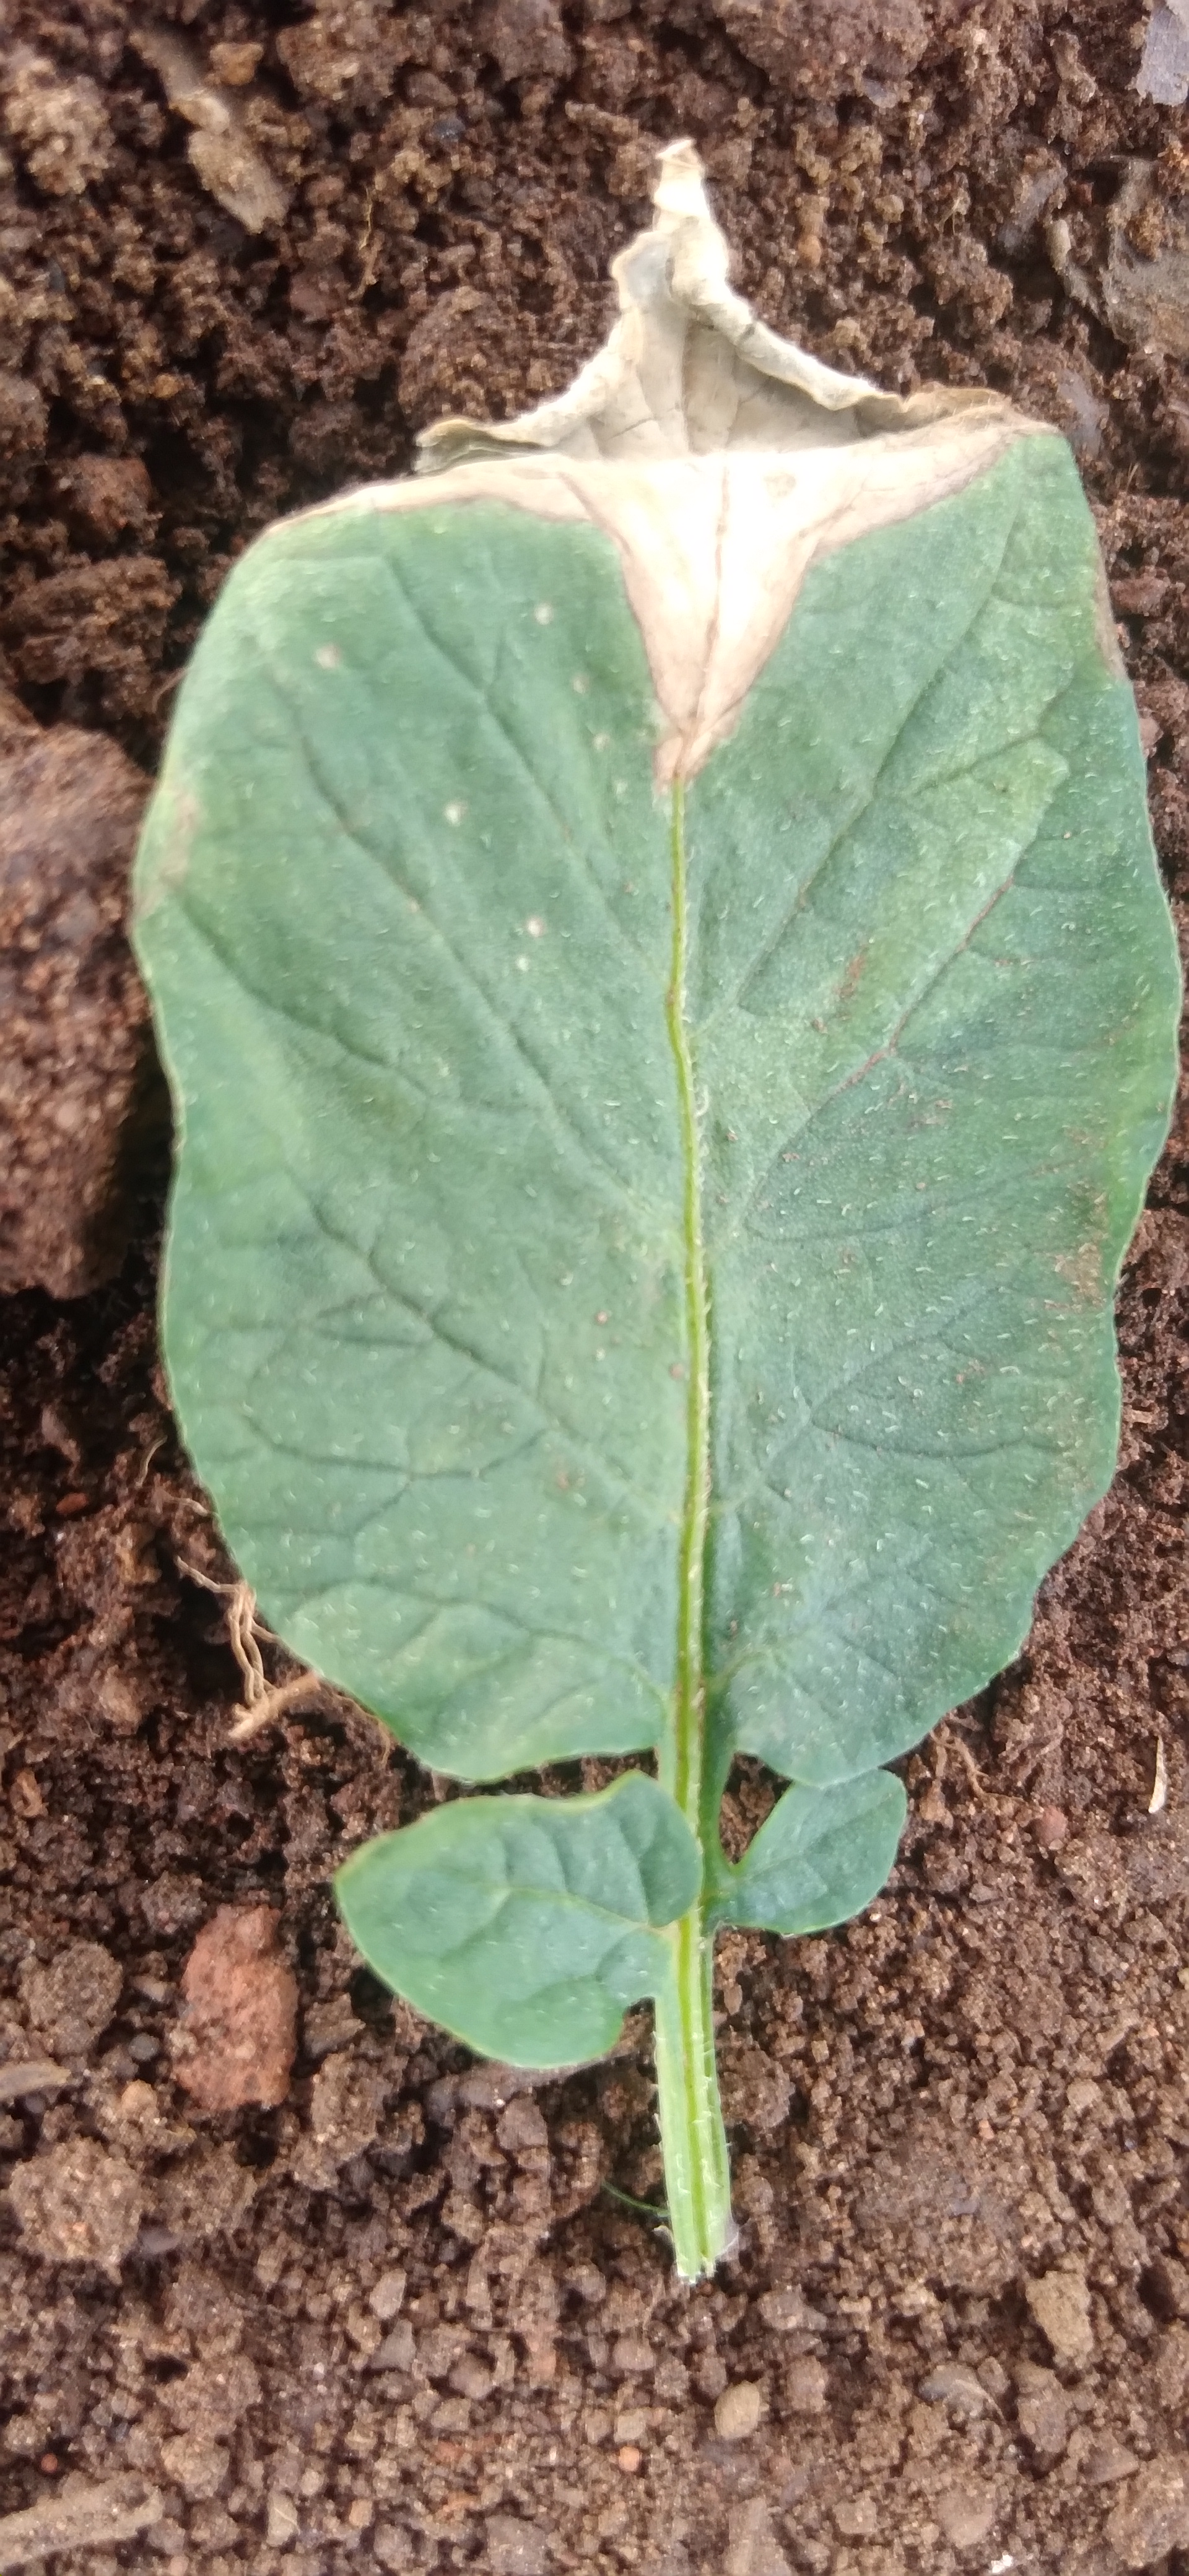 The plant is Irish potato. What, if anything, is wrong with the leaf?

early blight
